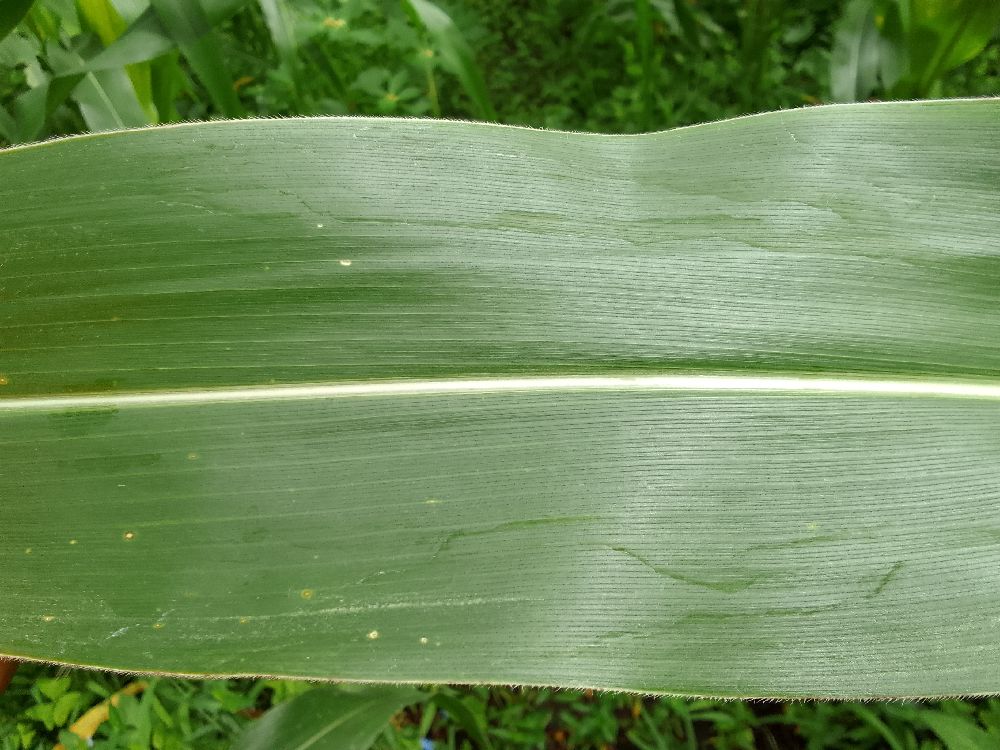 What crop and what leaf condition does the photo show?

maize, healthy
